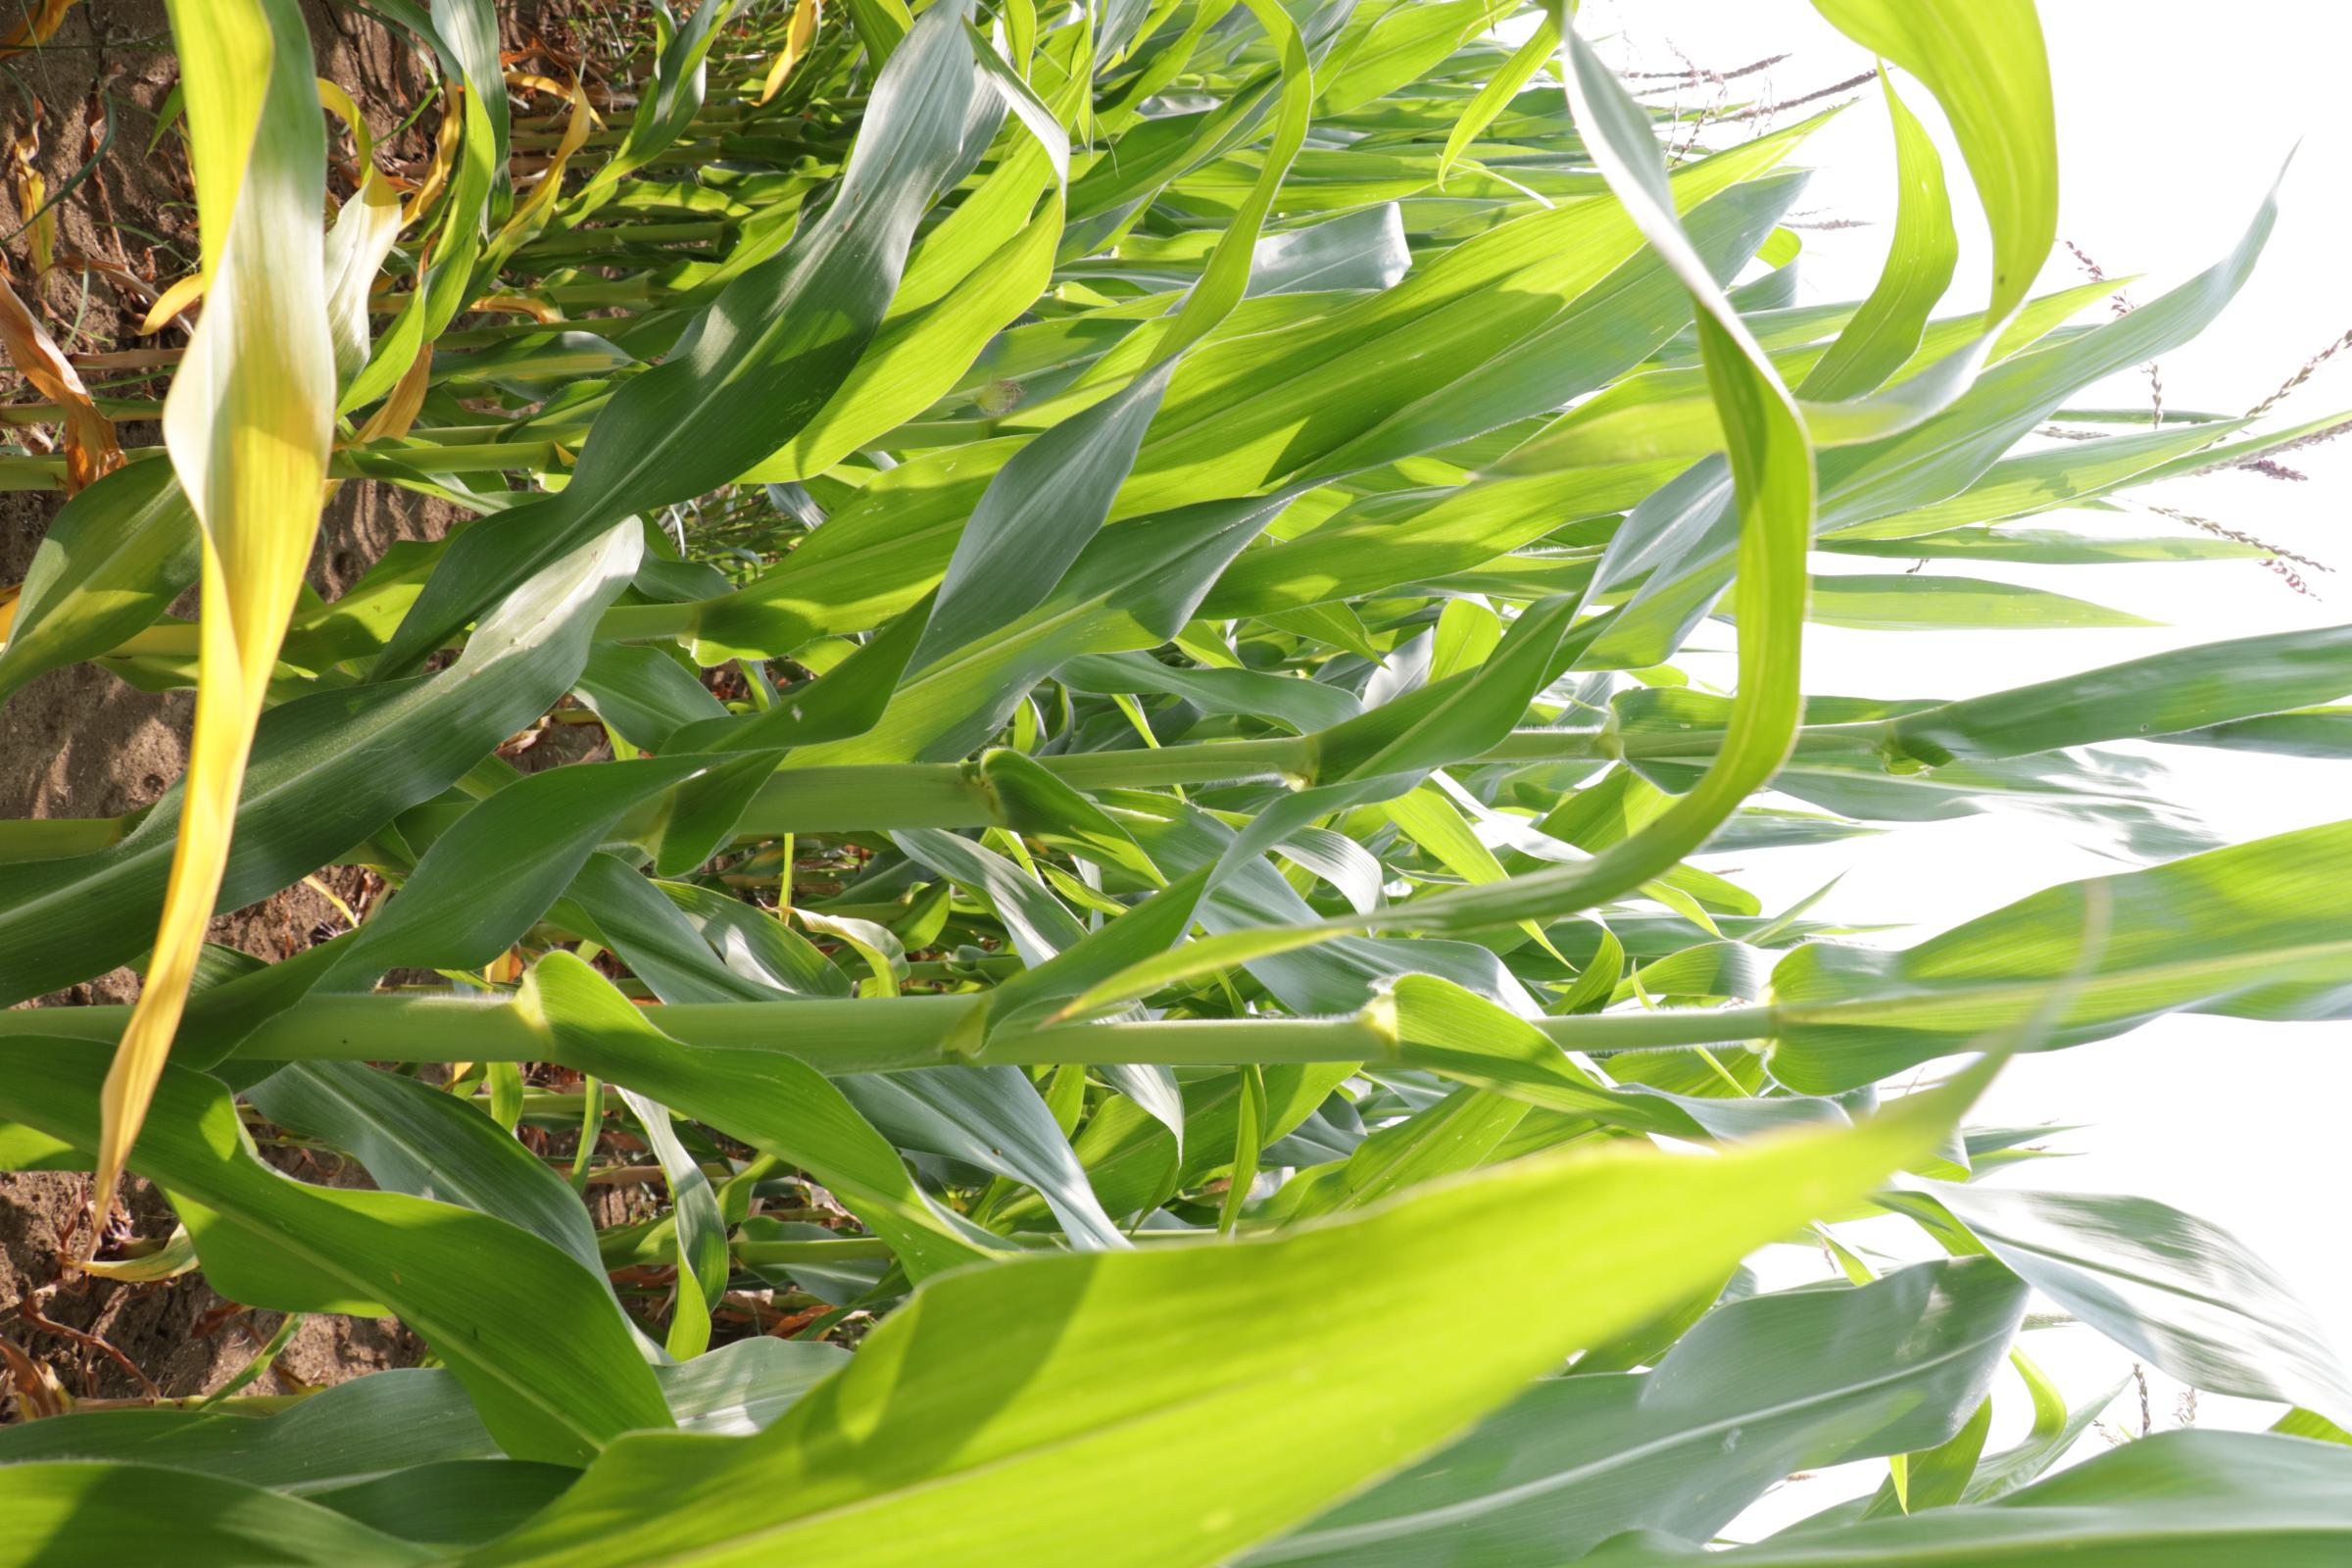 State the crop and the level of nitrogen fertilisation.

maize, no added nitrogen
